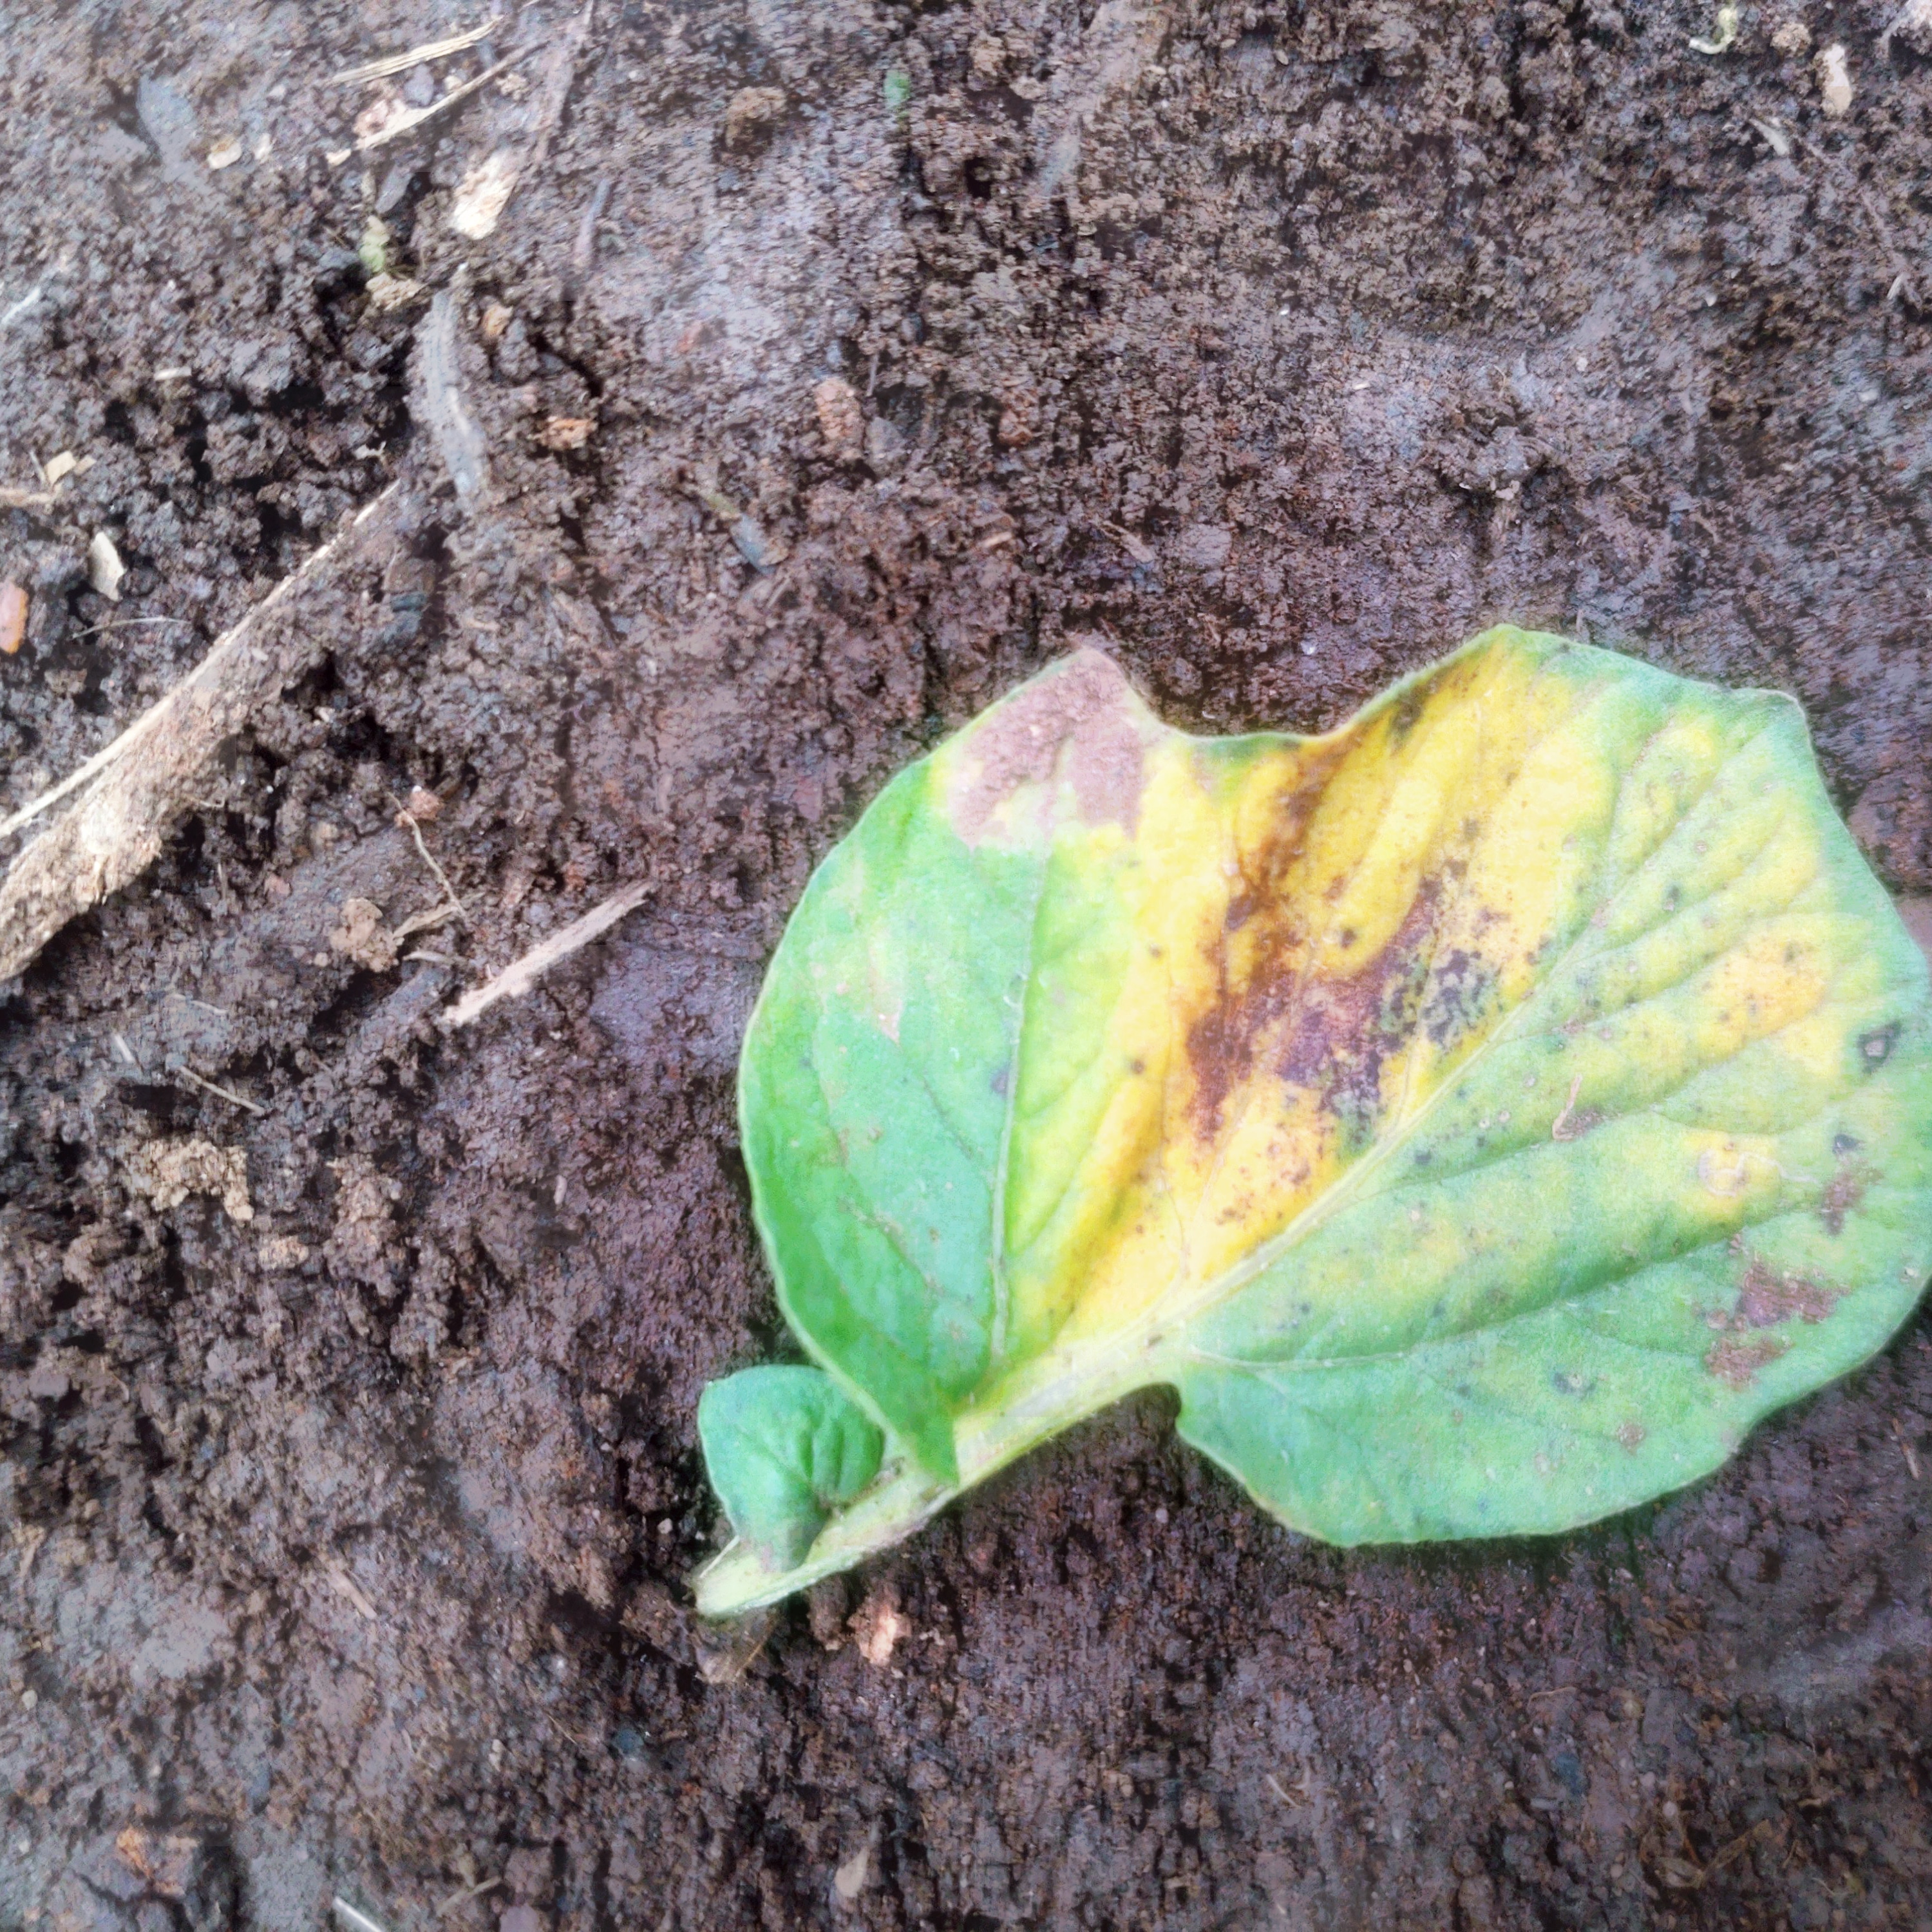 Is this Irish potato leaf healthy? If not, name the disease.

late blight
